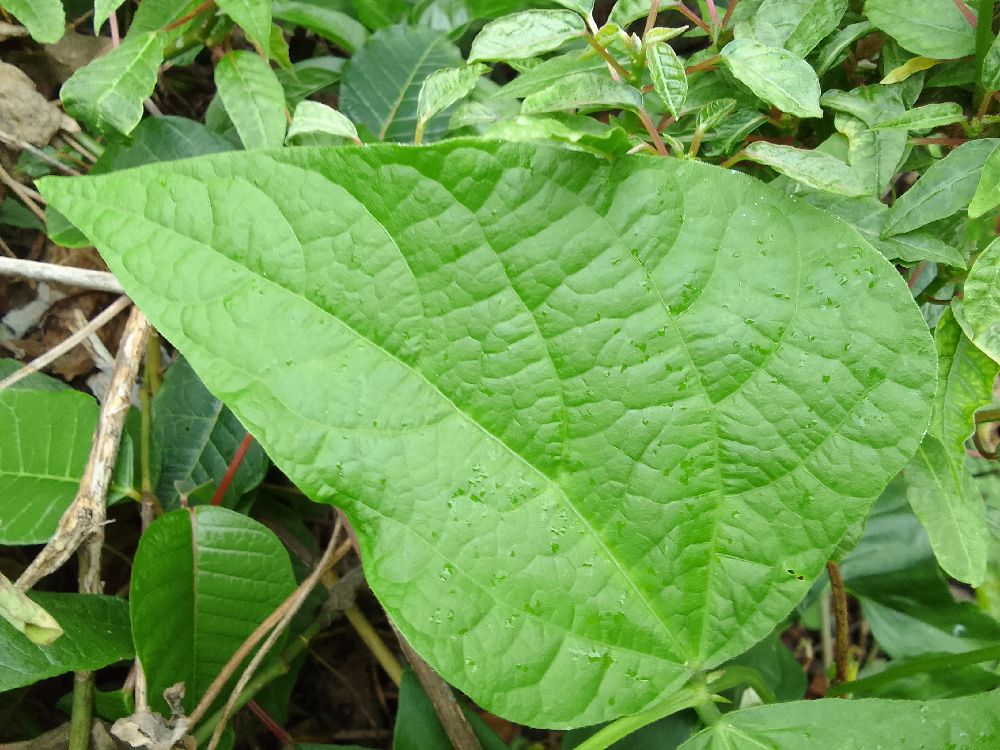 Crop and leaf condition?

common bean, healthy
